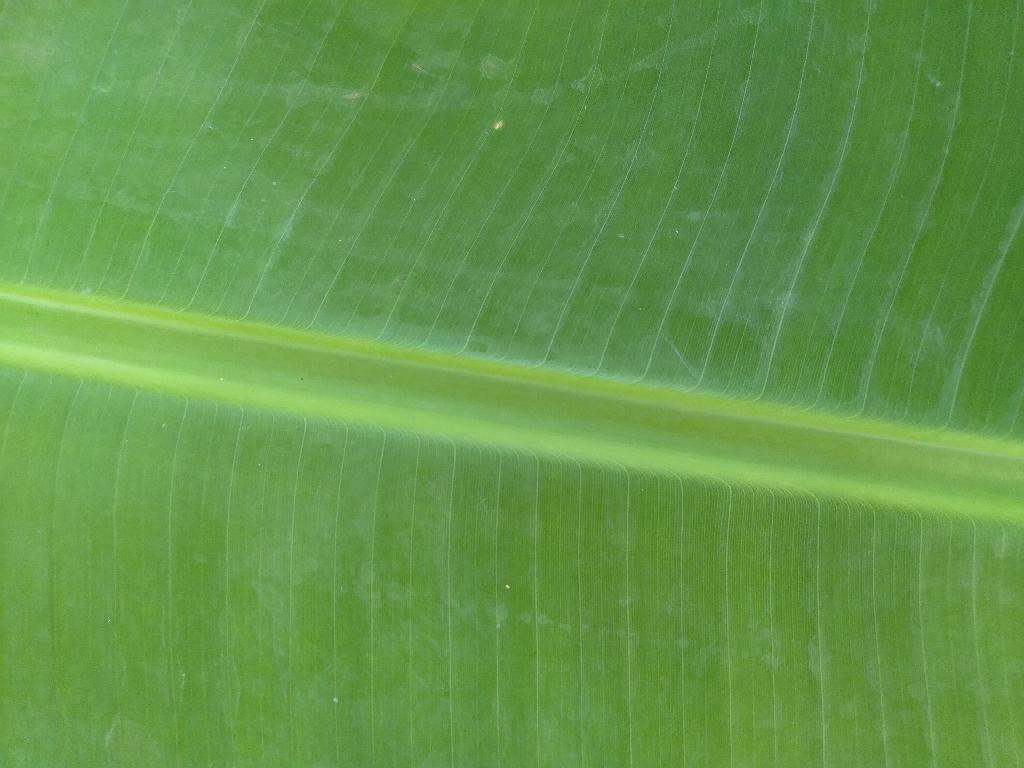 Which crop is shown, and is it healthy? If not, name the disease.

banana, healthy
